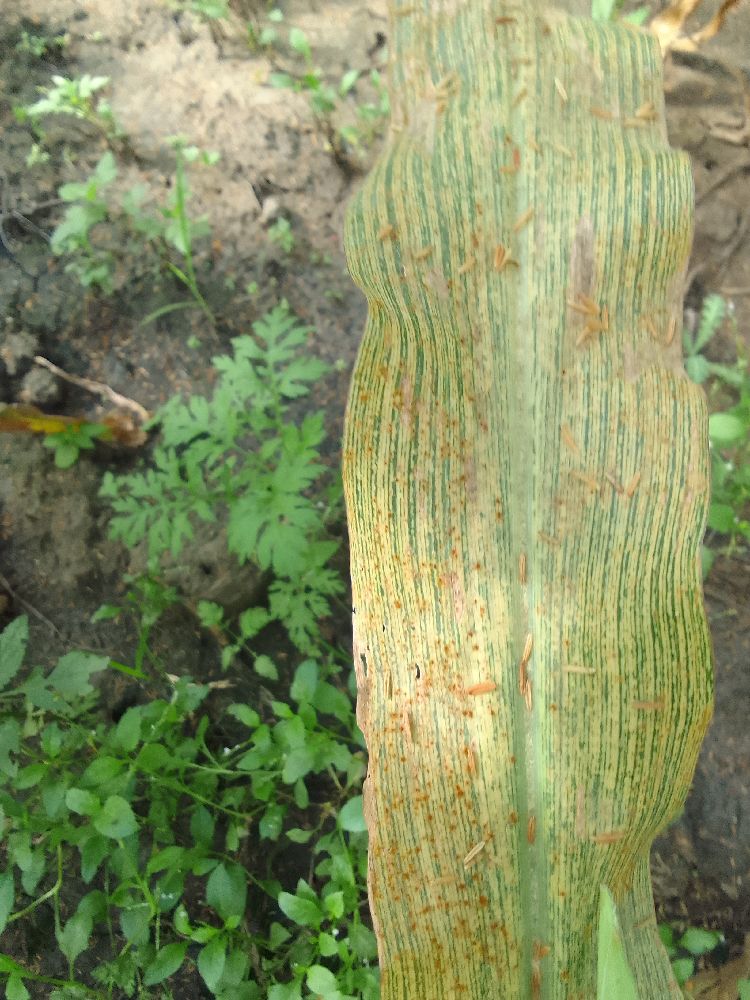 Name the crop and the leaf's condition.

maize, maize streak virus
